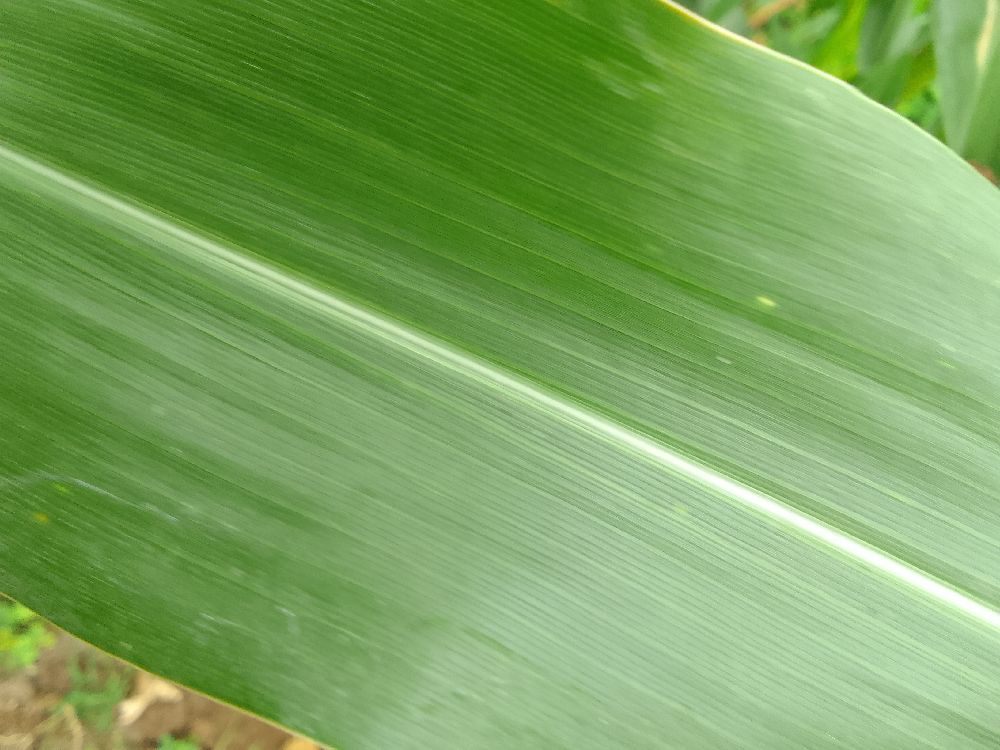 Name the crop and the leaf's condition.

maize, healthy
